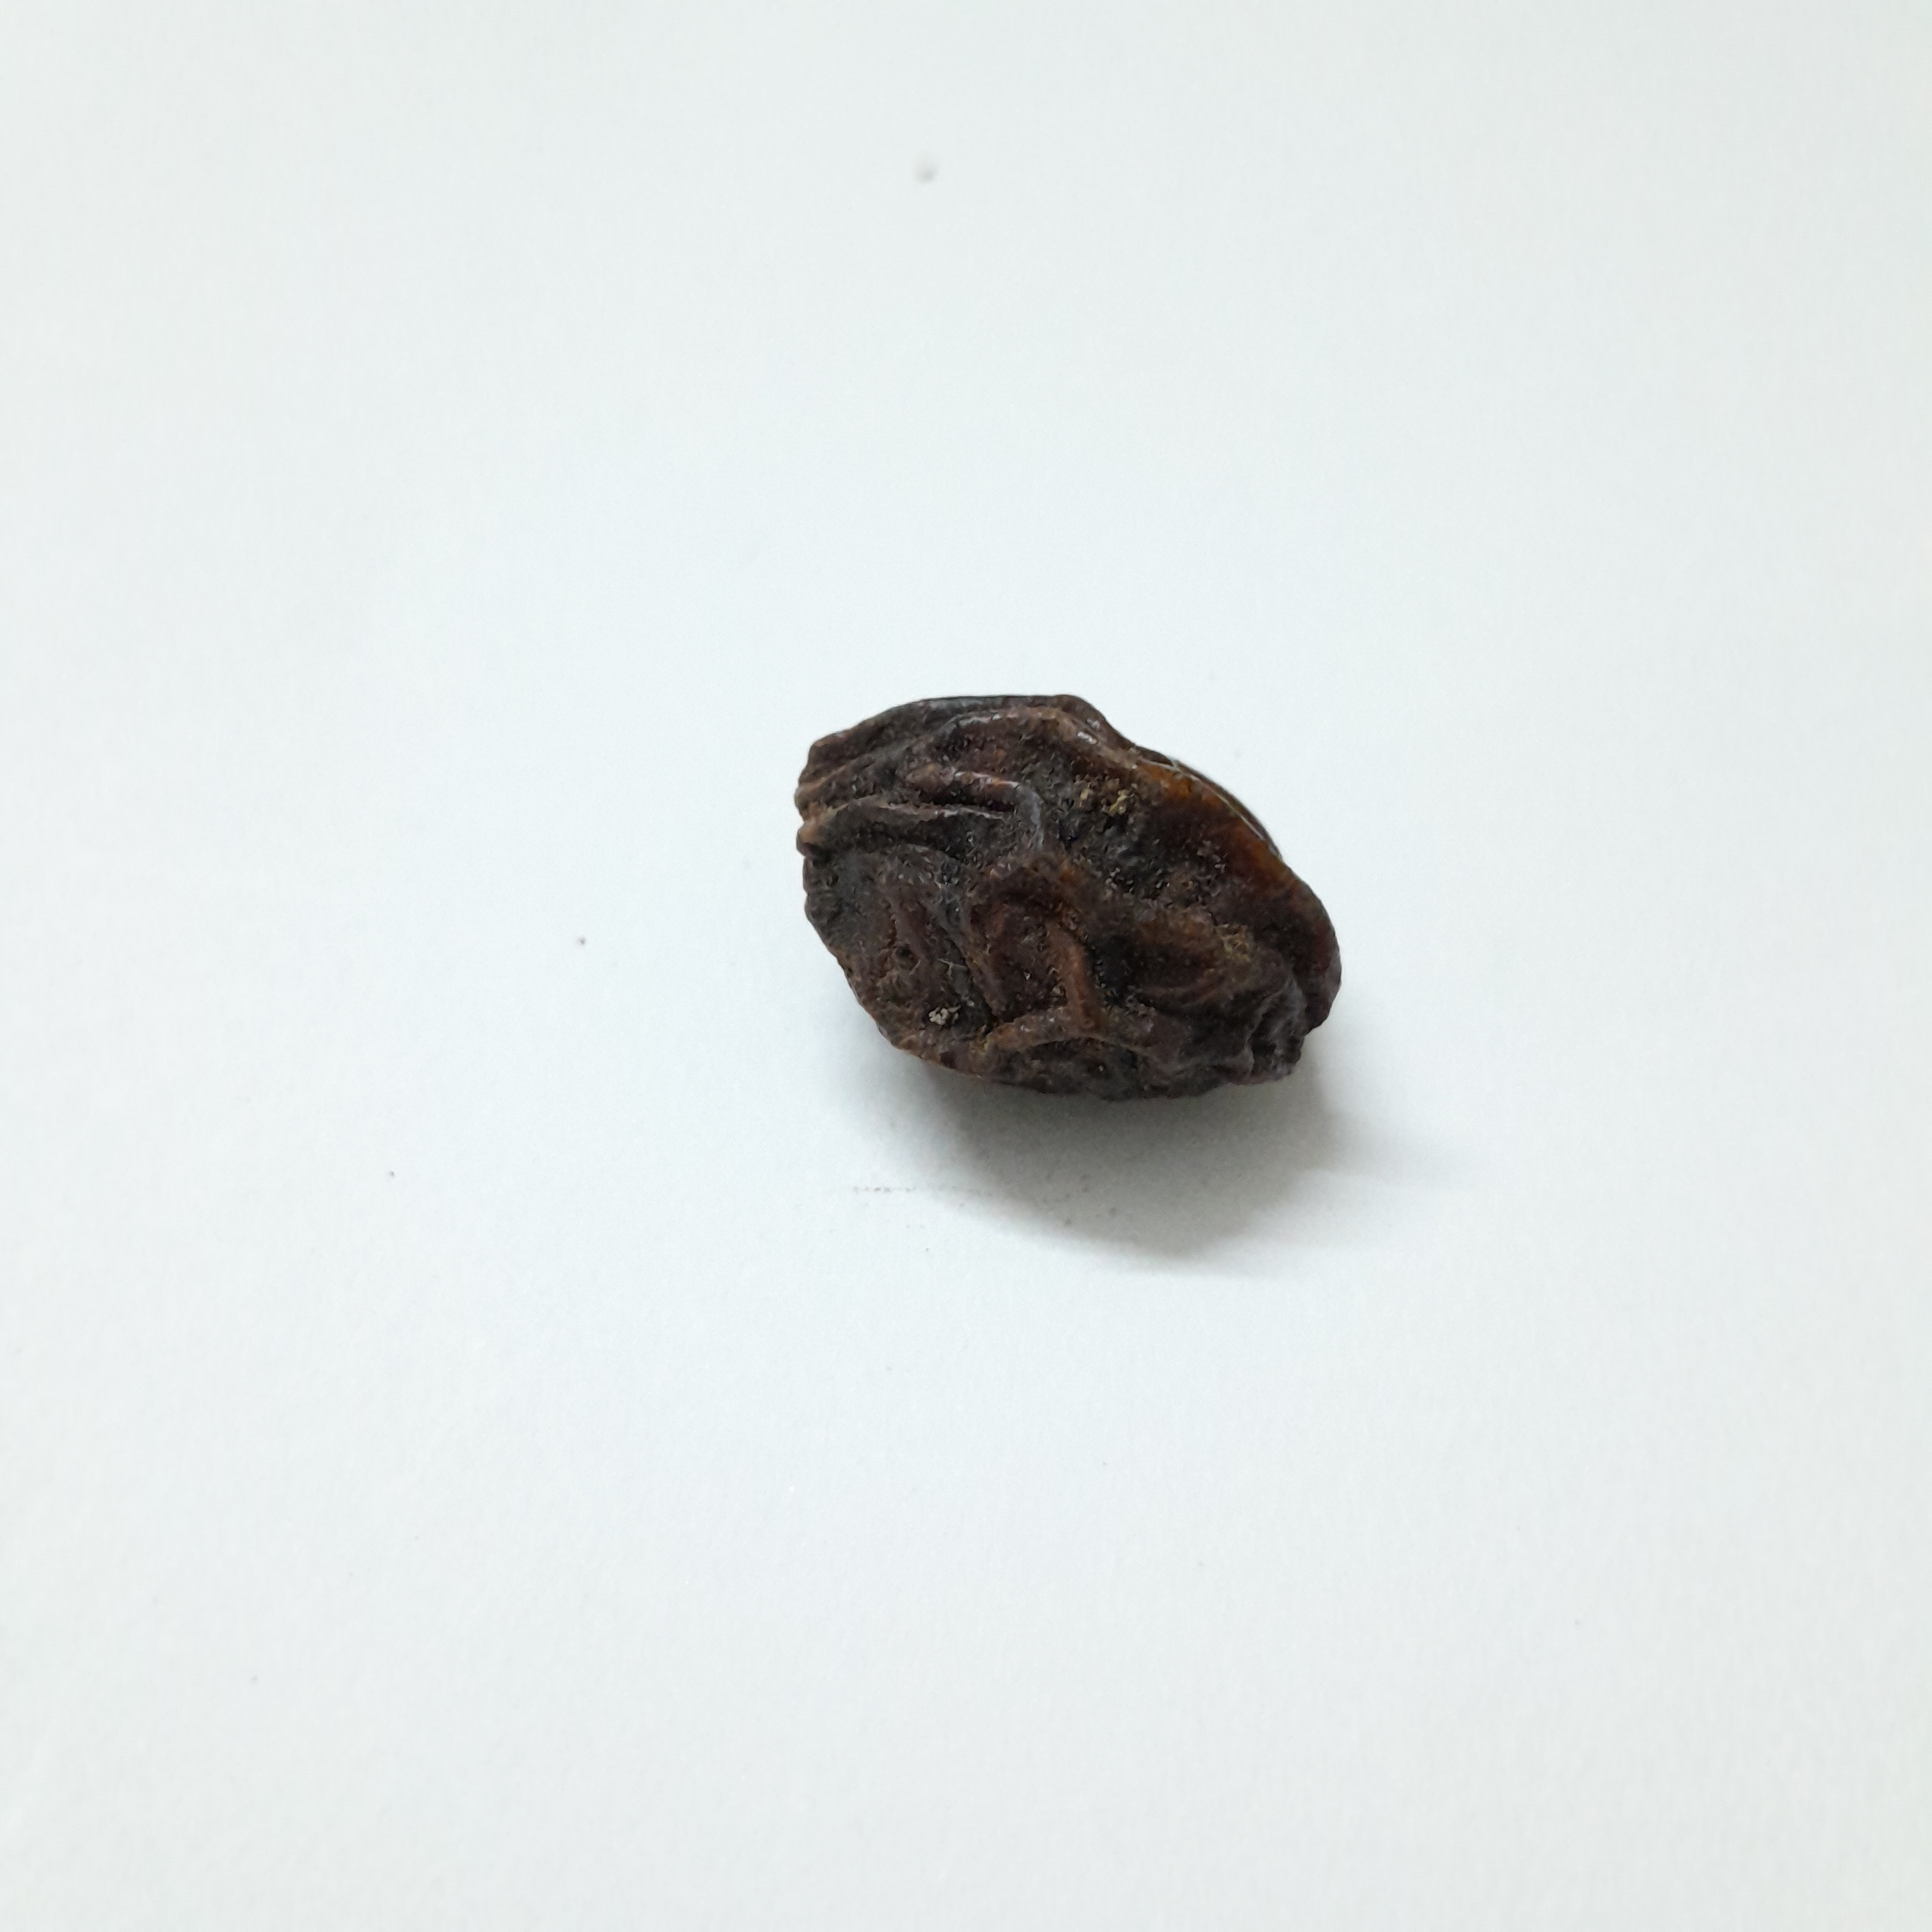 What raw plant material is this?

kadukharik
